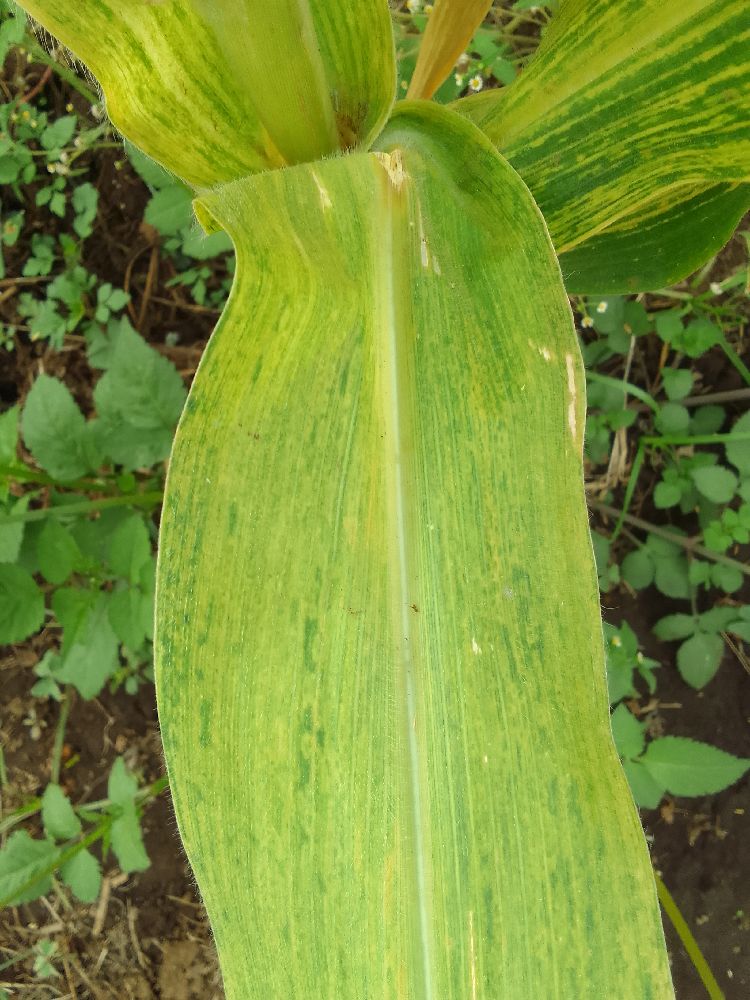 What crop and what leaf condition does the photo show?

maize, maize lethal necrosis
